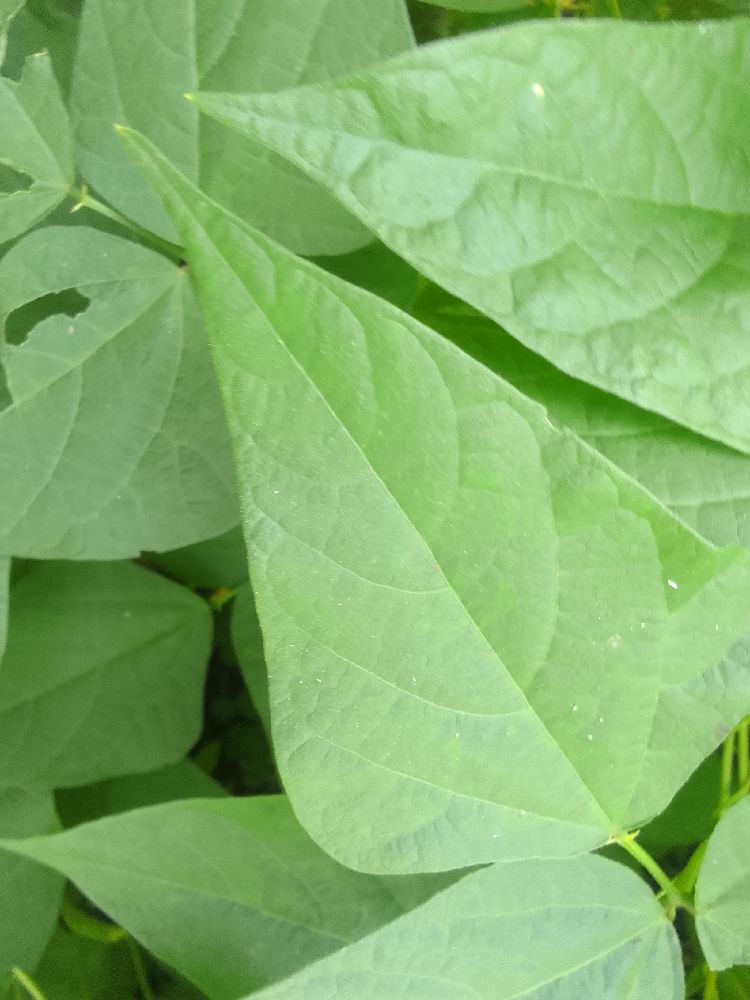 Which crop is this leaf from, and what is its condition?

common bean, healthy
